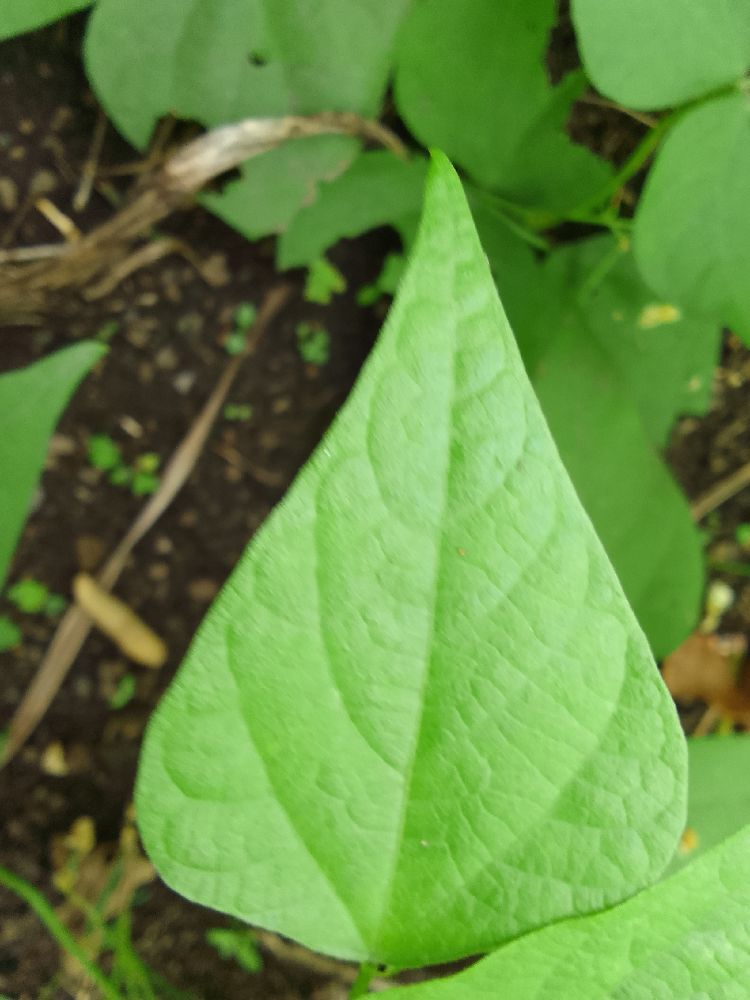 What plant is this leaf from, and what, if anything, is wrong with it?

common bean, healthy
